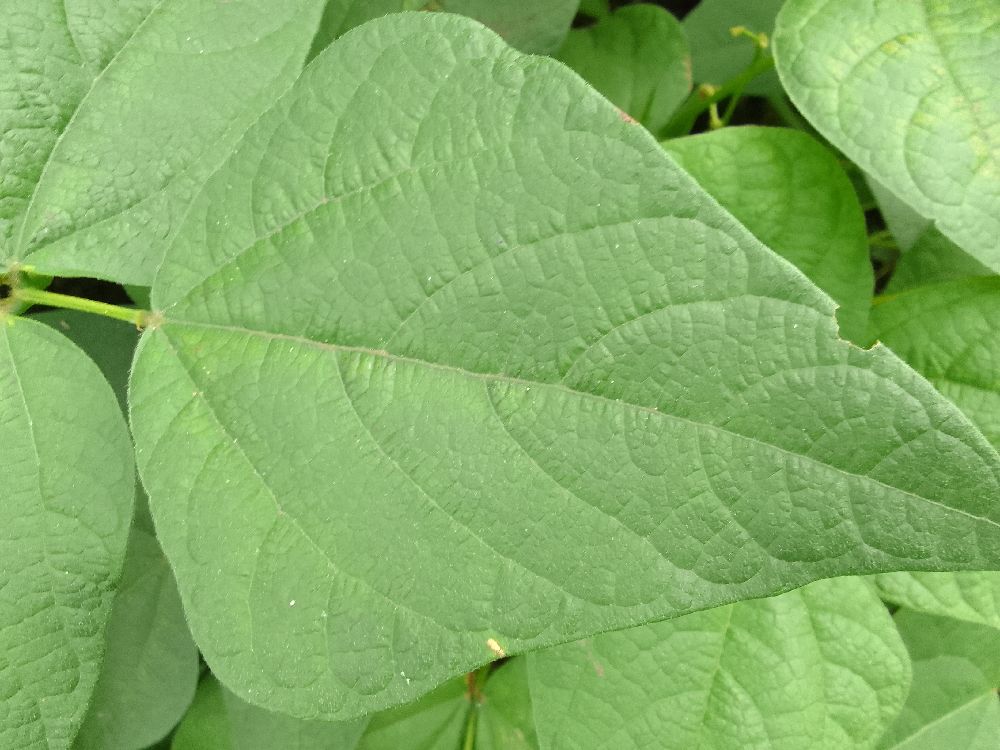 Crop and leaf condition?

common bean, healthy
